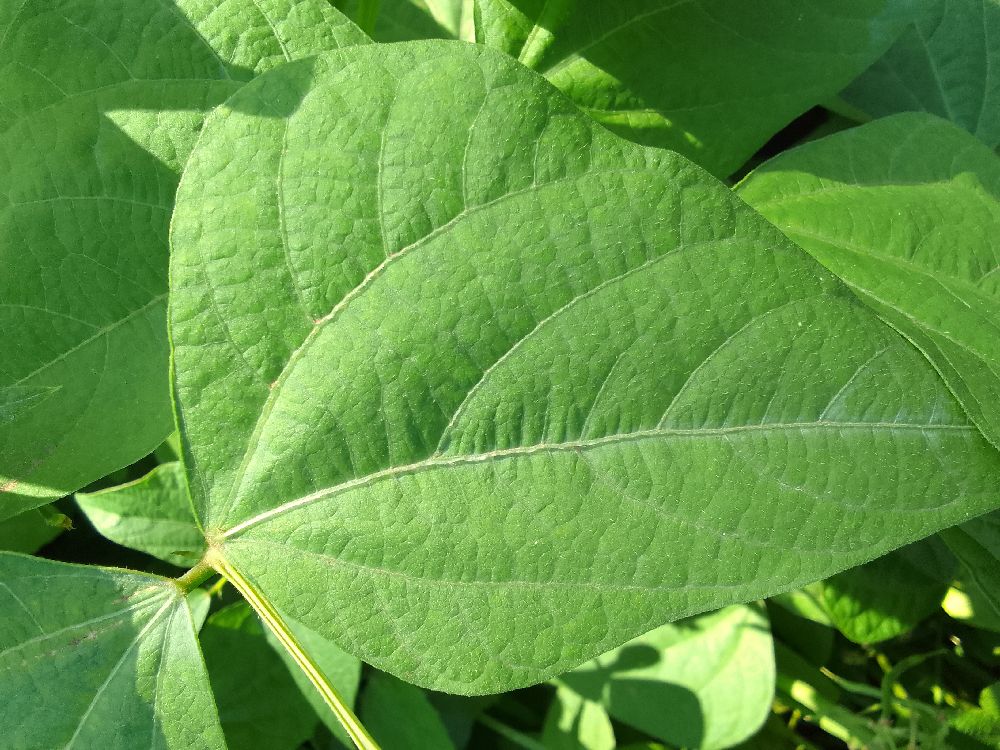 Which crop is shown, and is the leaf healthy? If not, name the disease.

common bean, healthy
